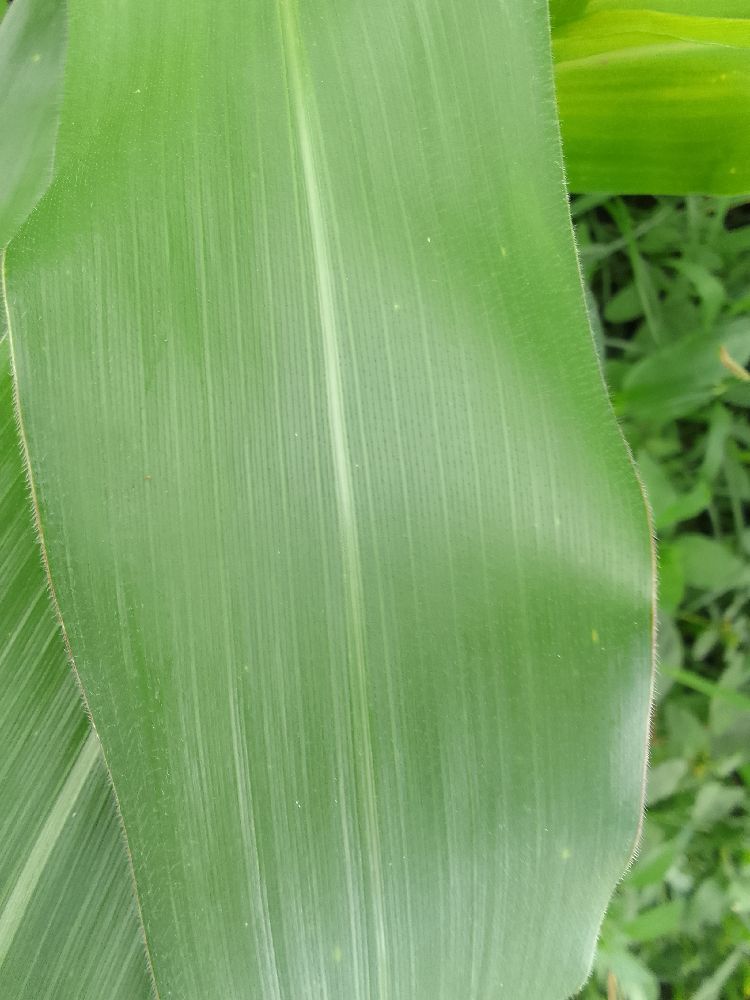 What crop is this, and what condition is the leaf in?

maize, healthy
